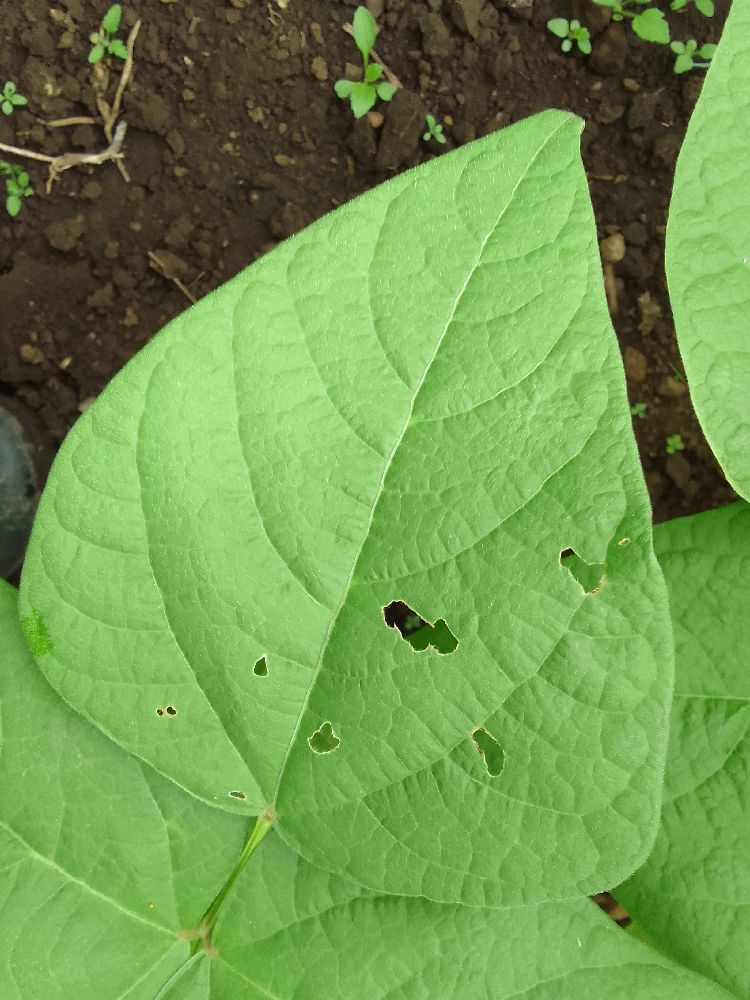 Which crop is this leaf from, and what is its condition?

common bean, healthy
